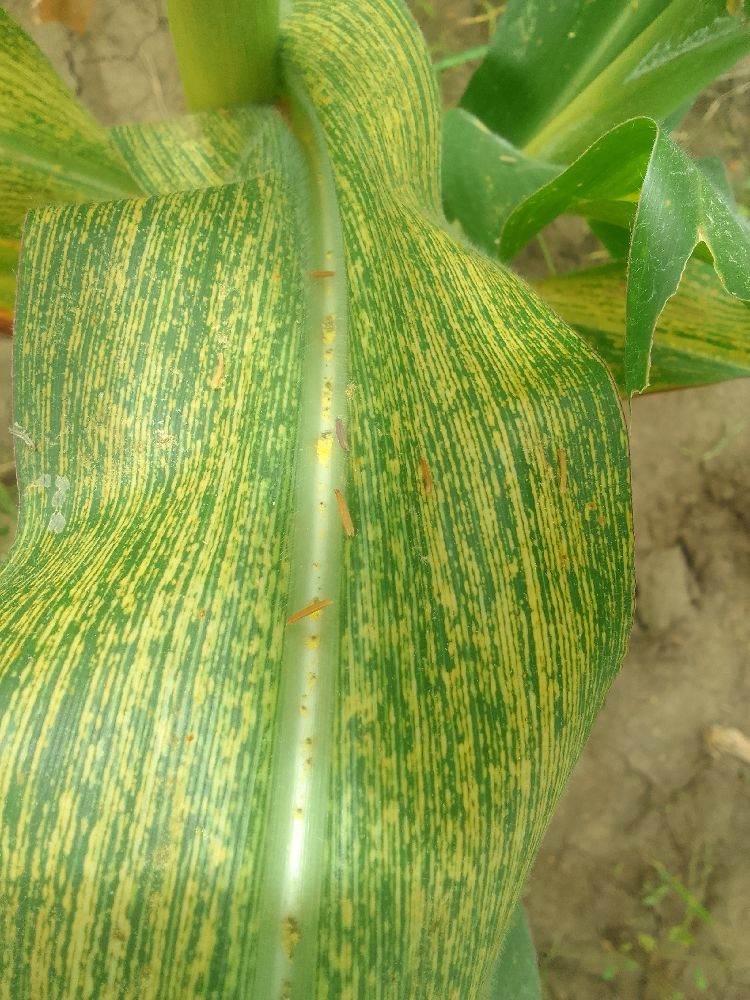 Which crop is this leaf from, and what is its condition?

maize, maize streak virus
